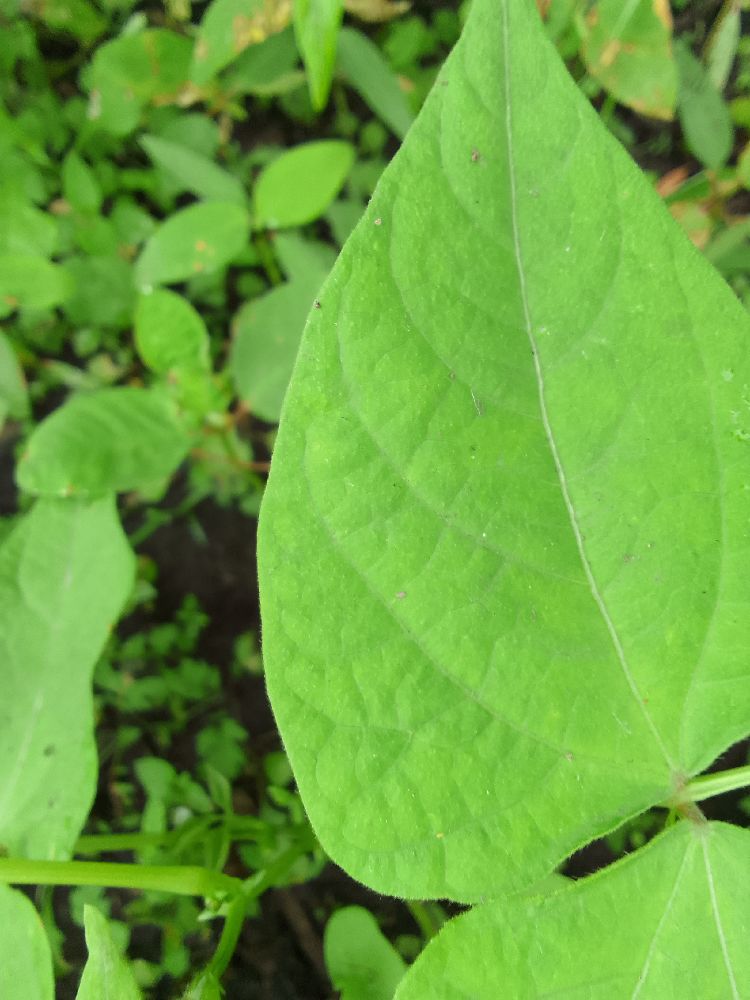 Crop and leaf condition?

common bean, healthy
